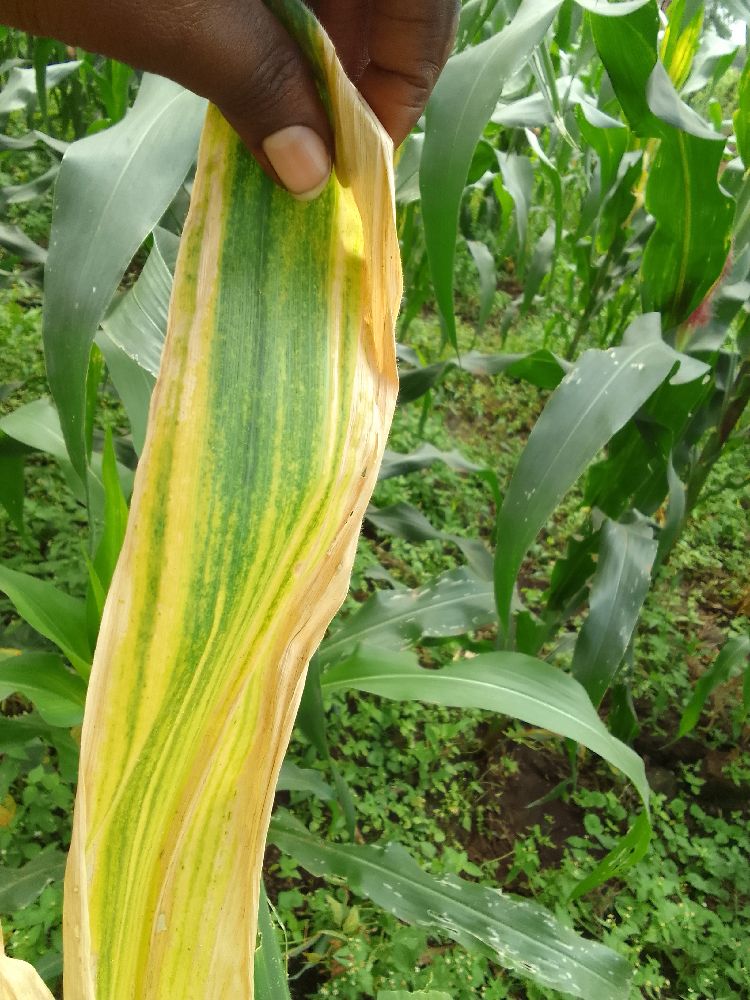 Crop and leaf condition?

maize, maize lethal necrosis
